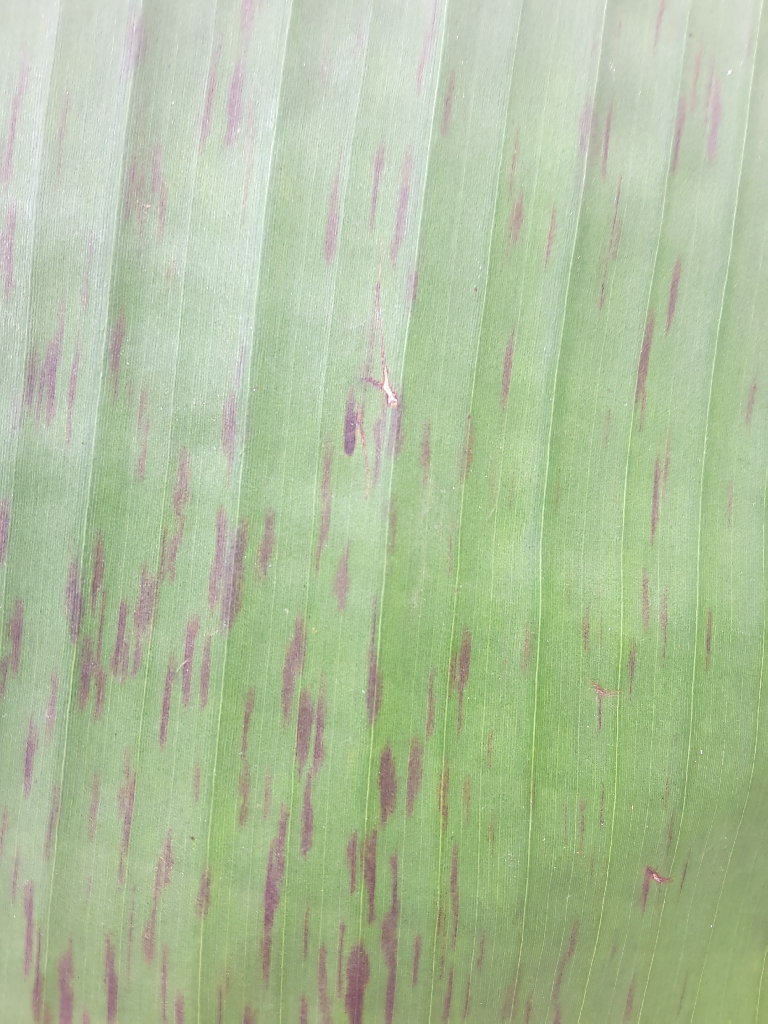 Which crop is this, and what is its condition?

banana, black sigatoka
